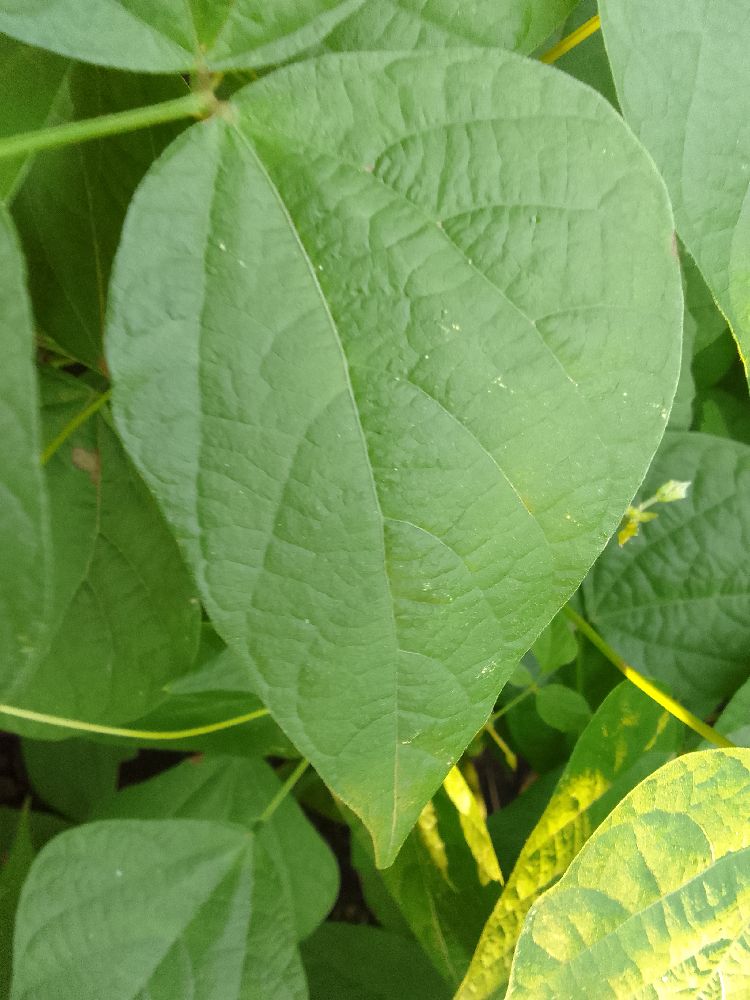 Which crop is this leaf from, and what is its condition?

common bean, healthy
